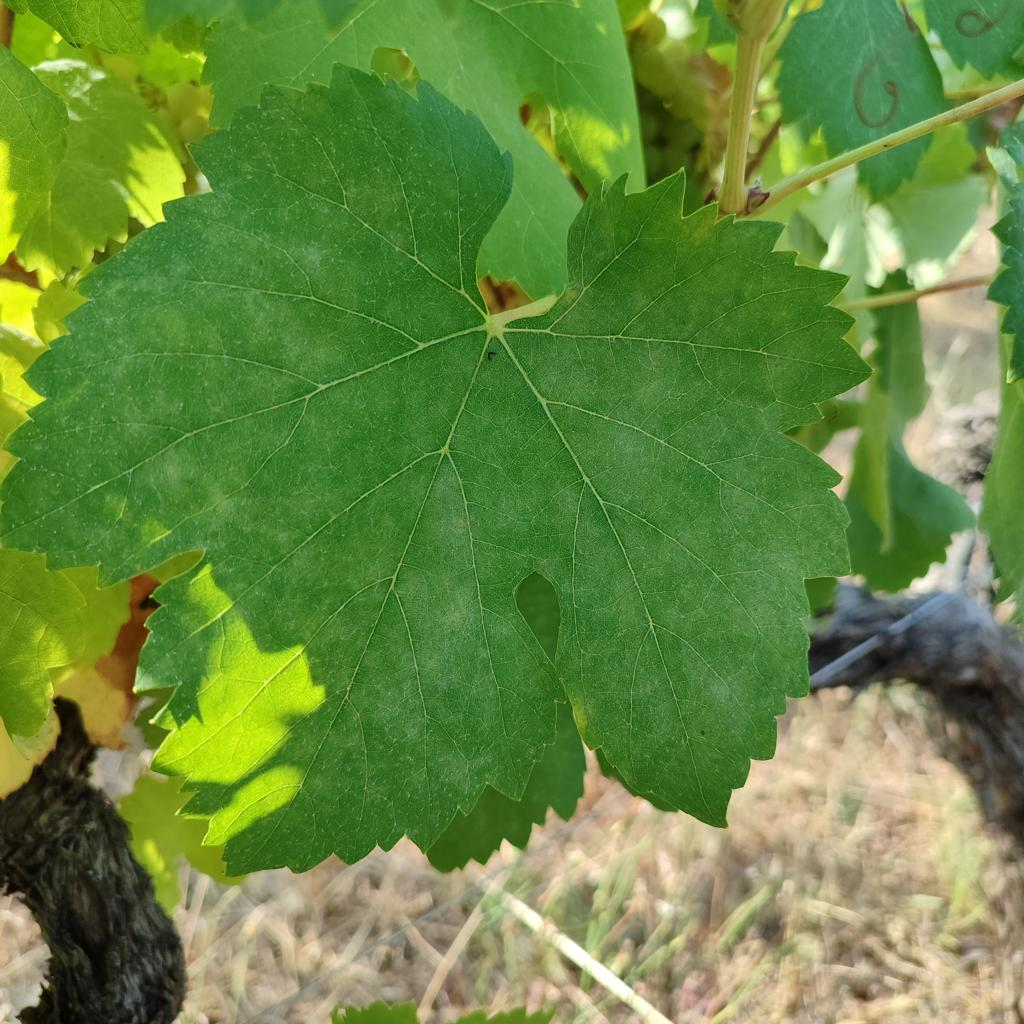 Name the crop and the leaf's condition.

grapevine, powdery mildew
